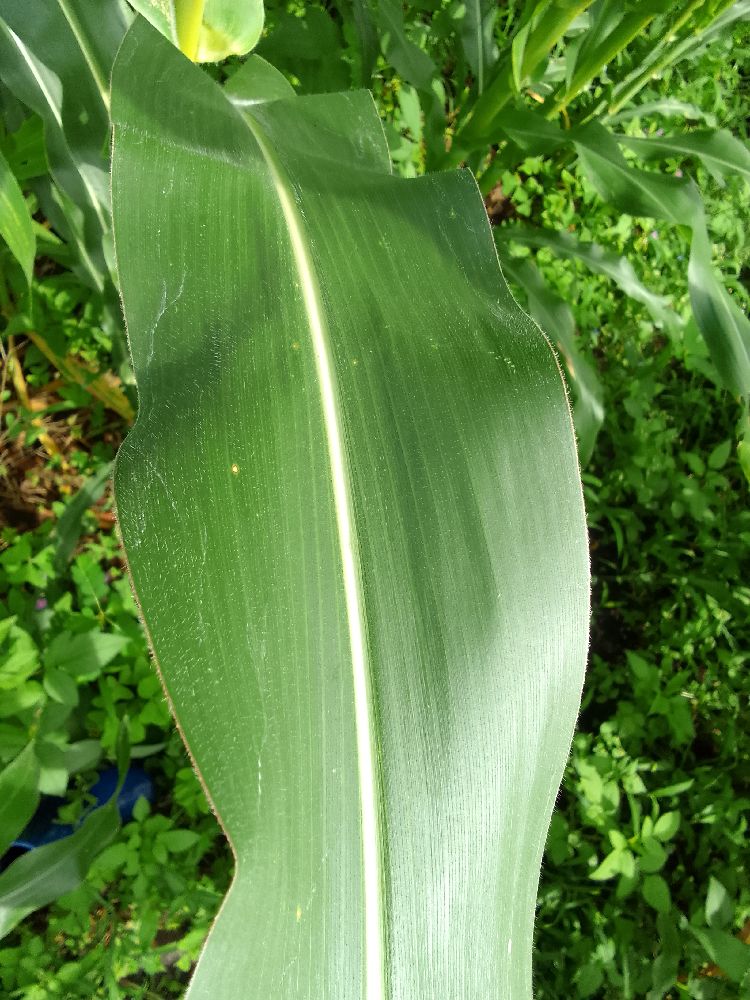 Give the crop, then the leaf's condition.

maize, healthy
